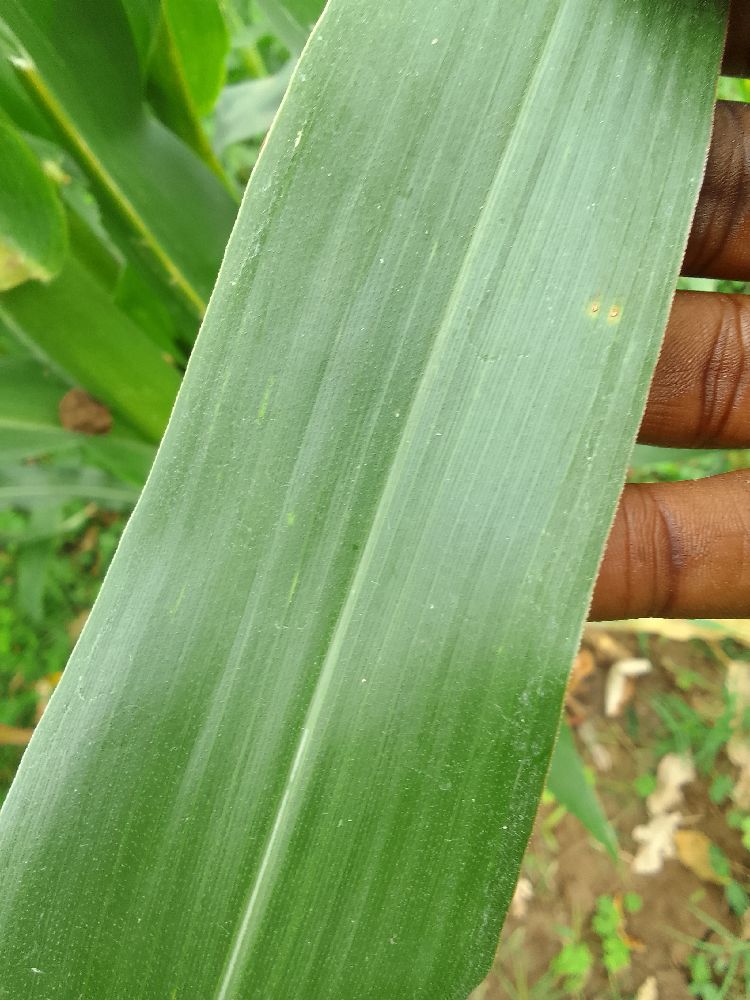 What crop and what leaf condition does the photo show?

maize, healthy
